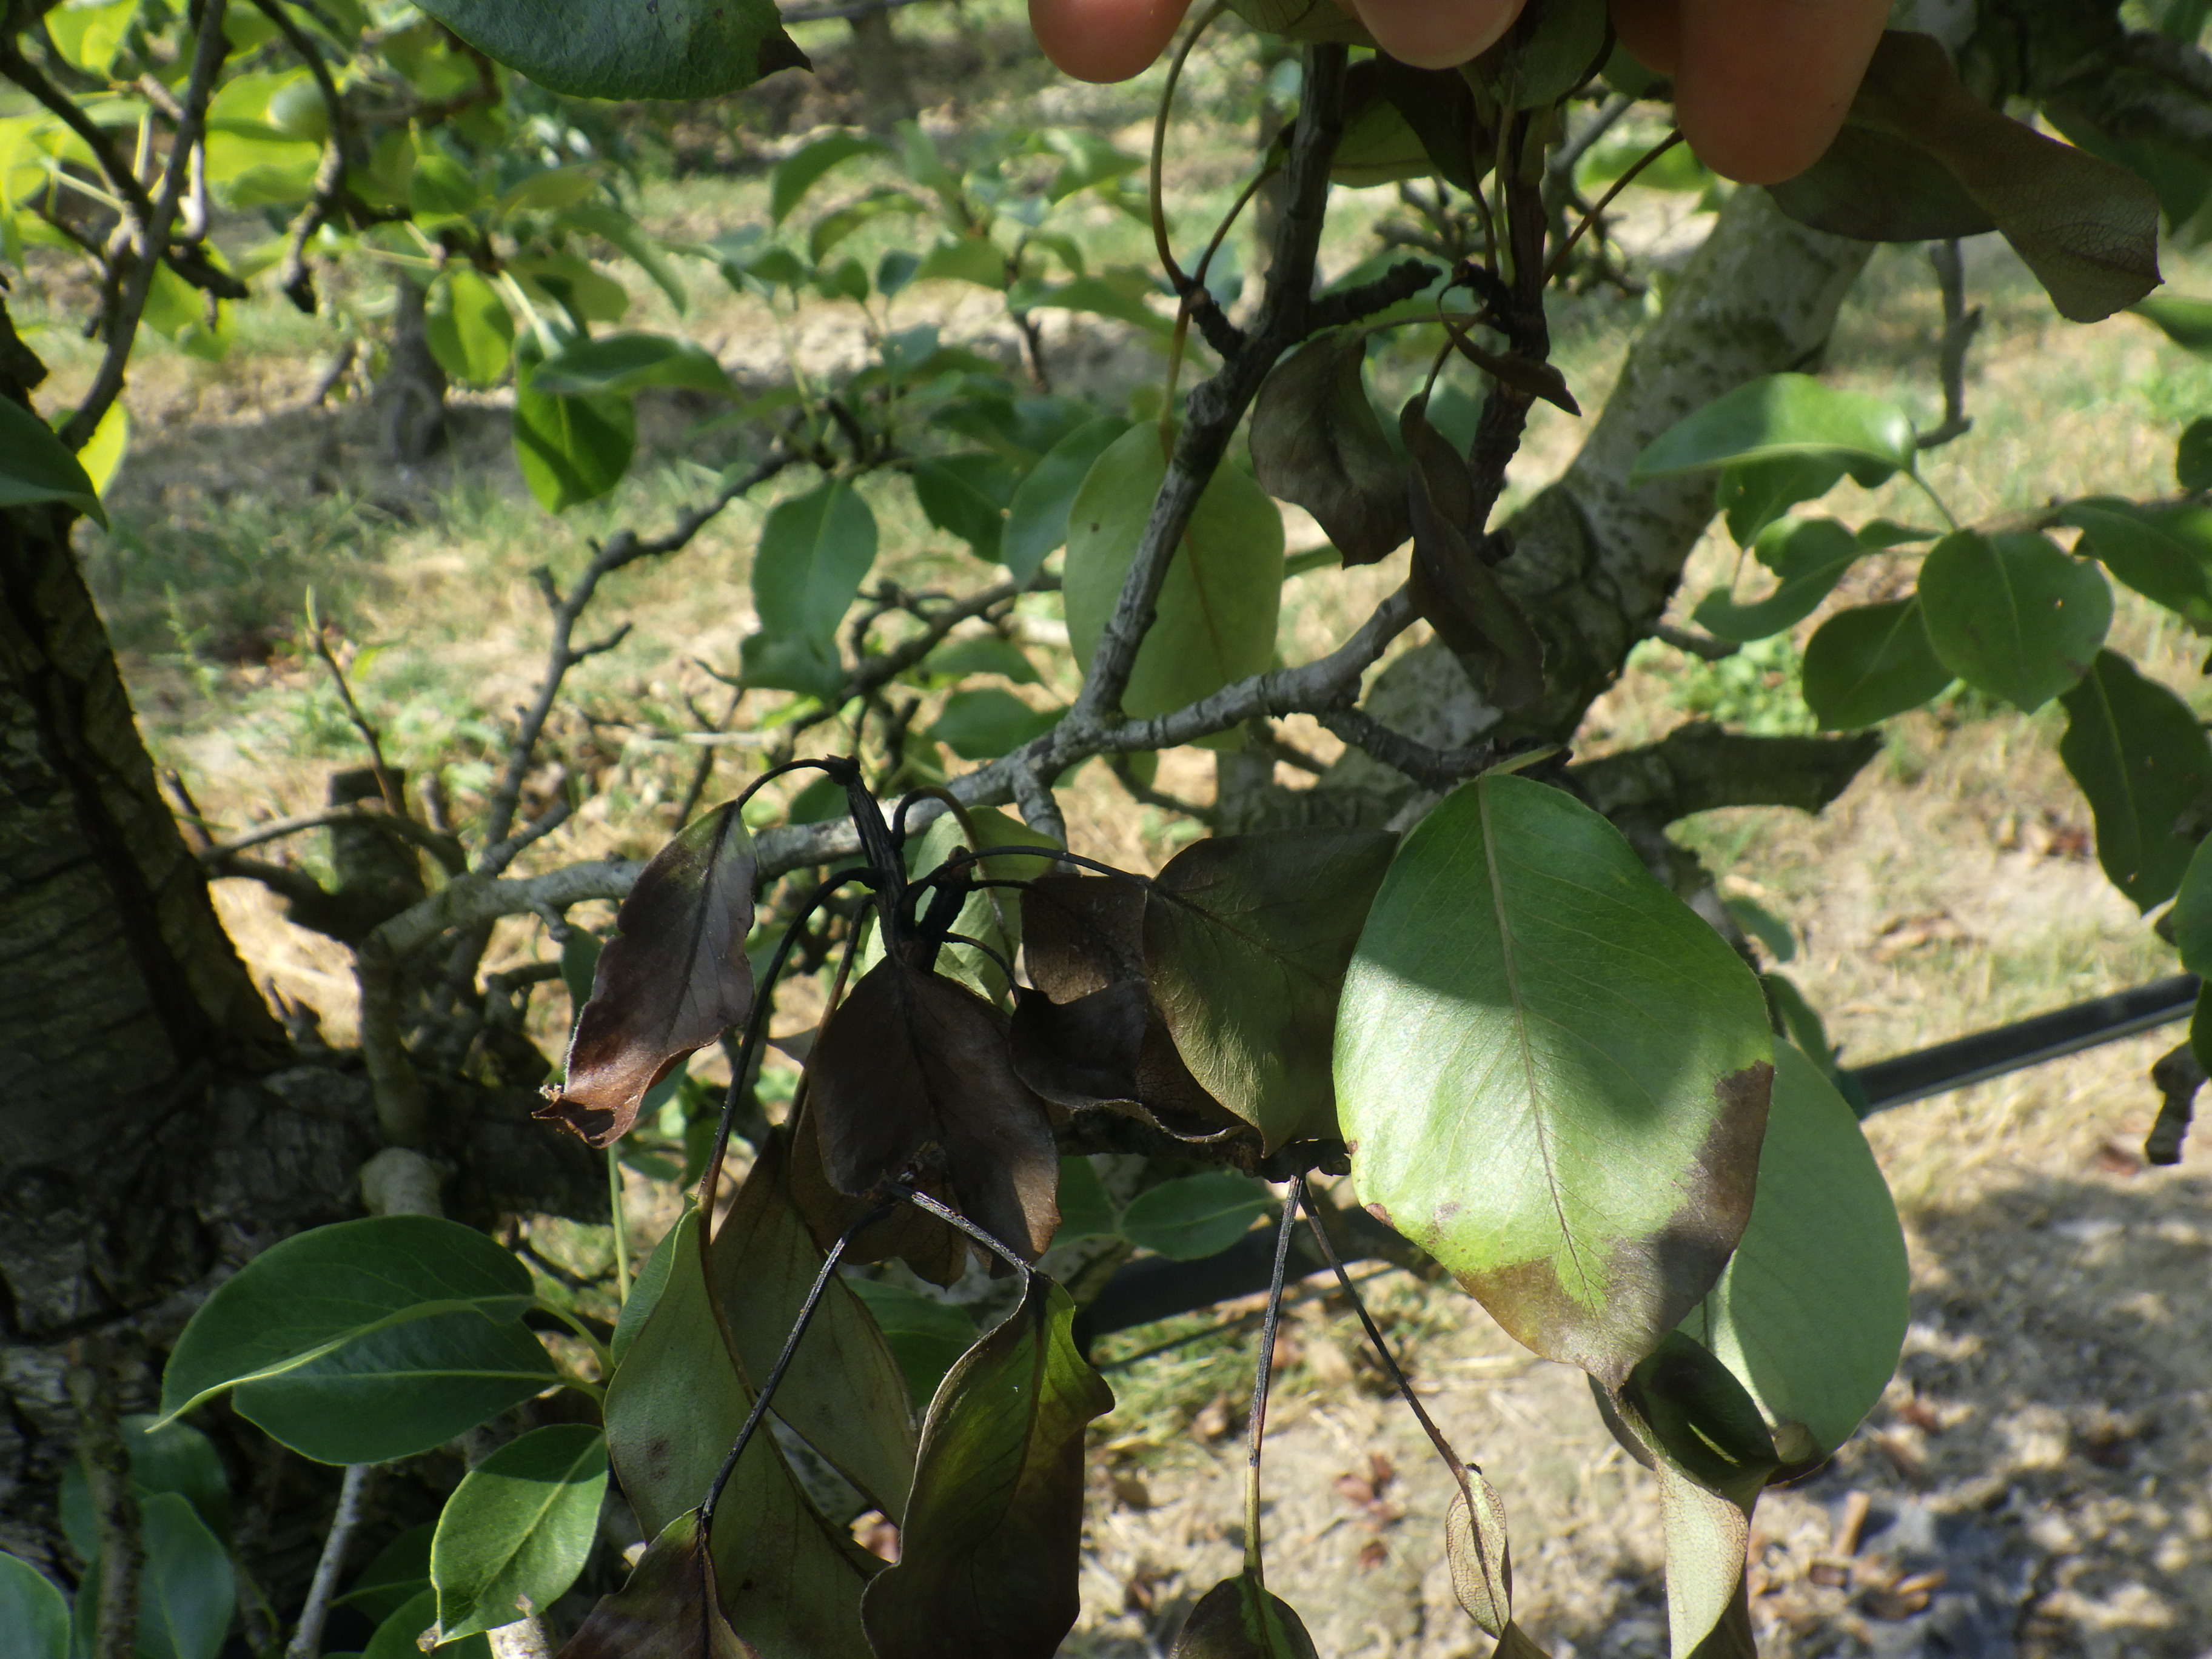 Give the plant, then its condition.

pear, fire blight
